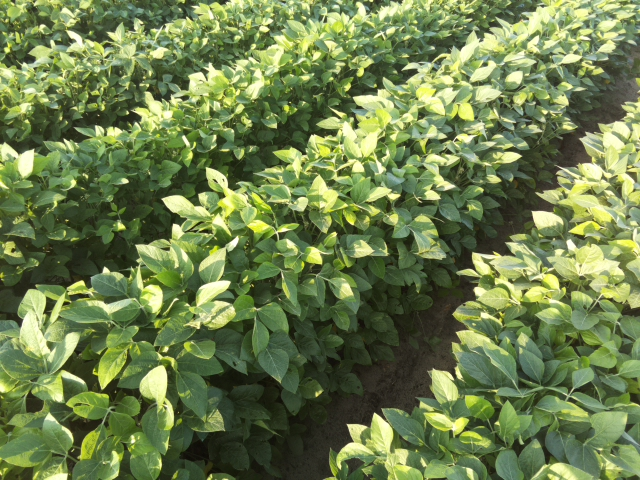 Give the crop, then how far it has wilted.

soybean, leaves with no wilting
